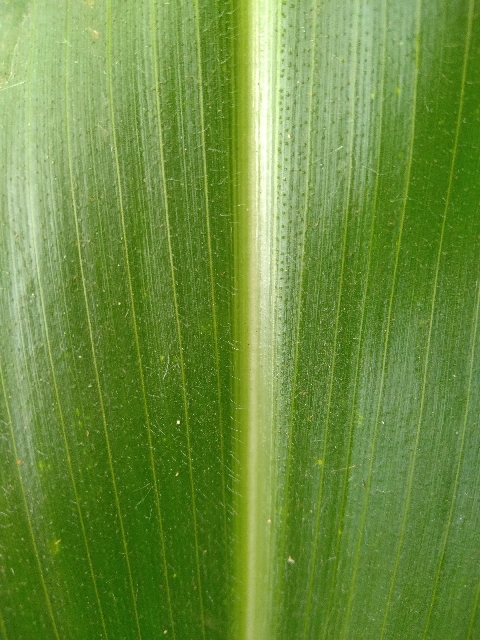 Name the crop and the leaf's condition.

maize, healthy
